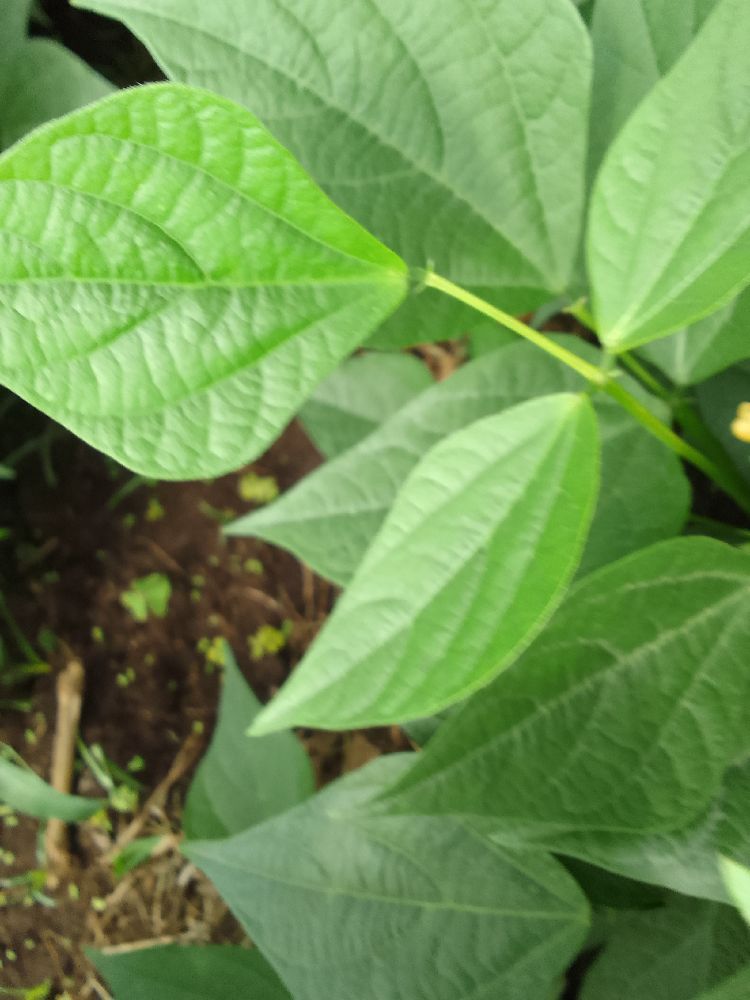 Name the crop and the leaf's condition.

common bean, healthy
